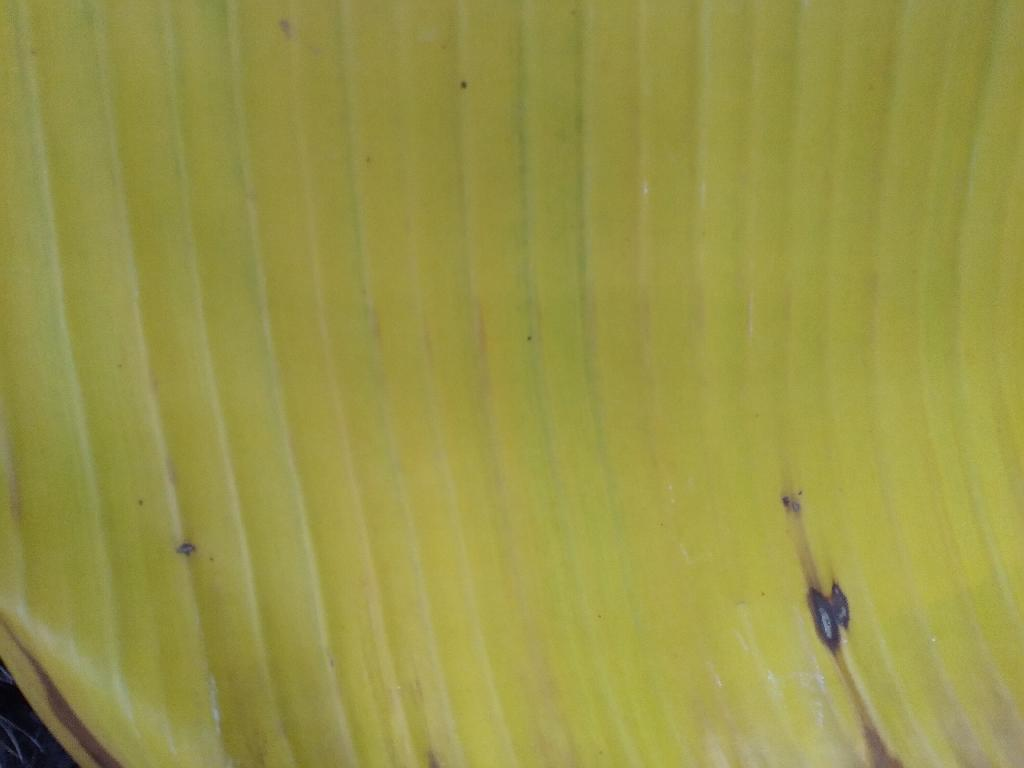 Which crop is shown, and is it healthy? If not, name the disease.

banana, fusarium wilt race 1
